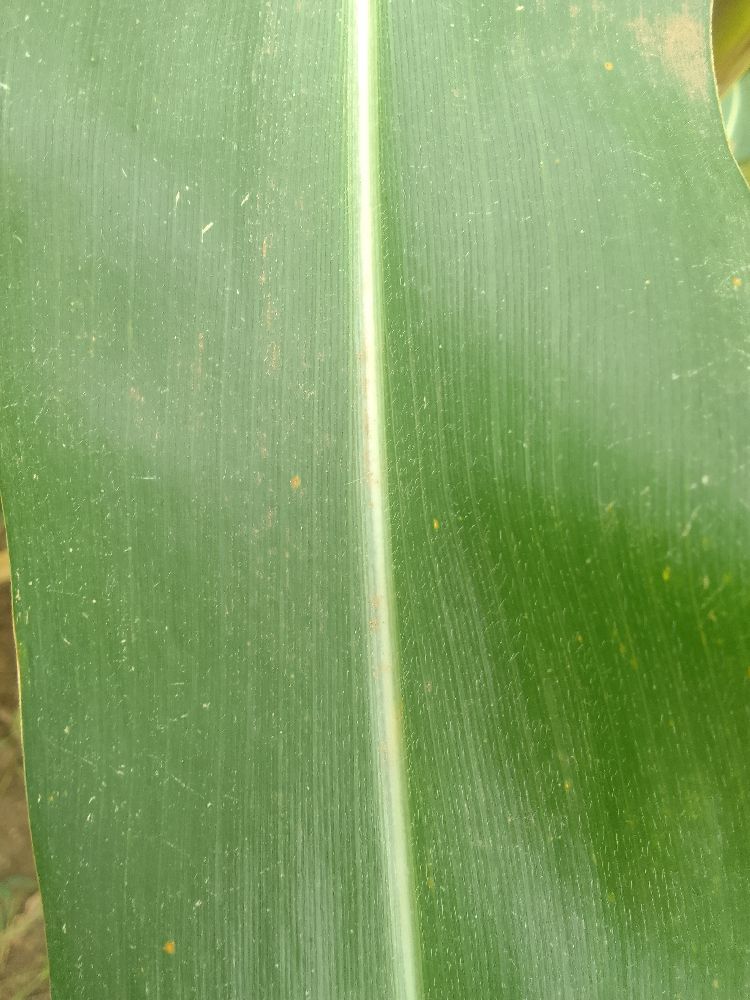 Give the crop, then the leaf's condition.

maize, healthy
